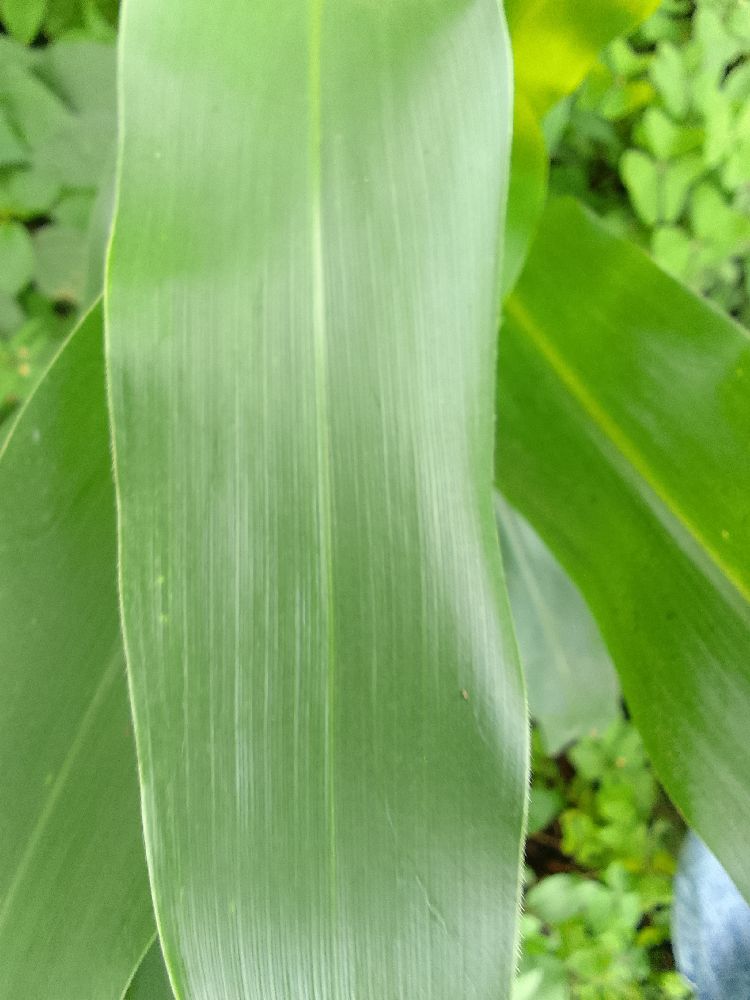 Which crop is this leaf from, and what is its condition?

maize, healthy
